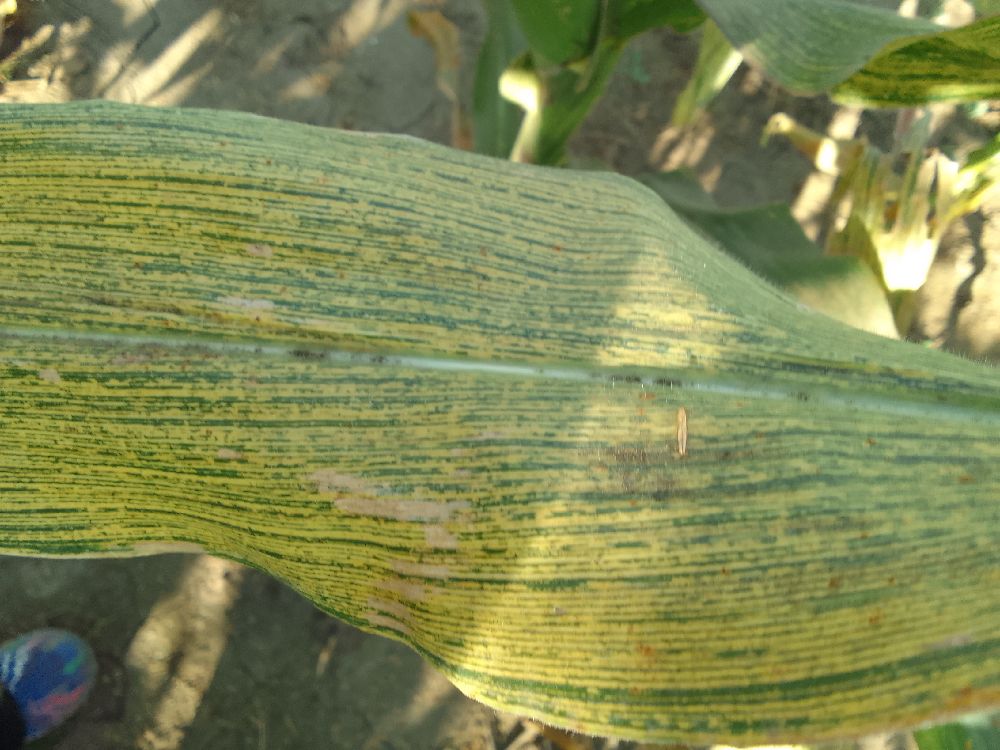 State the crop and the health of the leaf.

maize, maize streak virus
